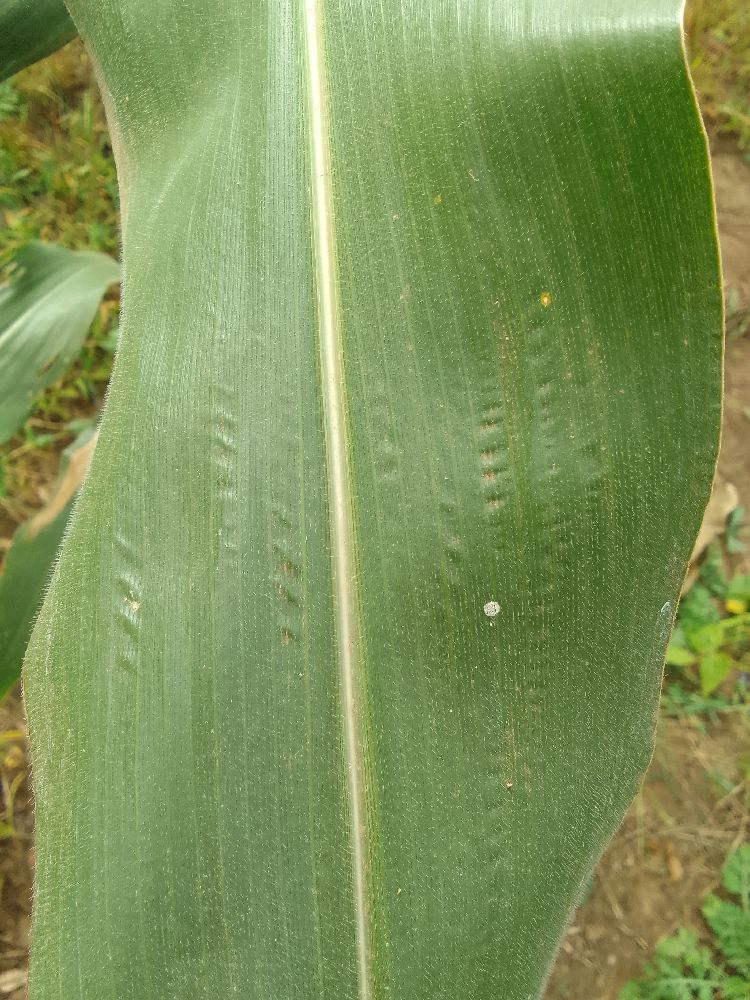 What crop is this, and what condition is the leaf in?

maize, healthy
